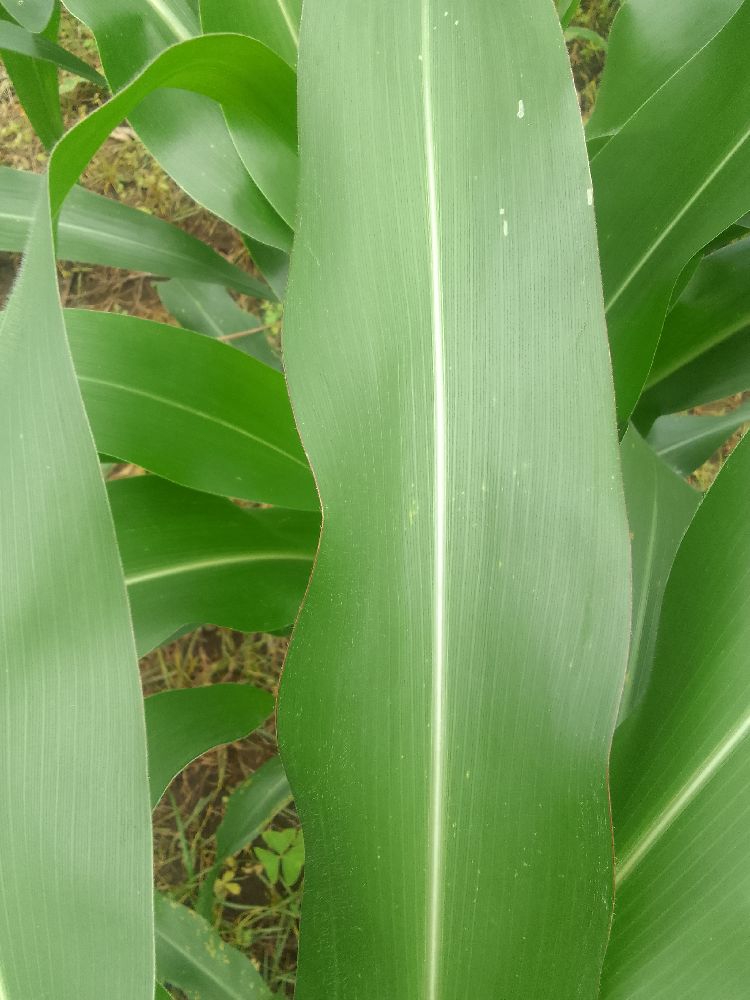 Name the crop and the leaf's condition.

maize, healthy
